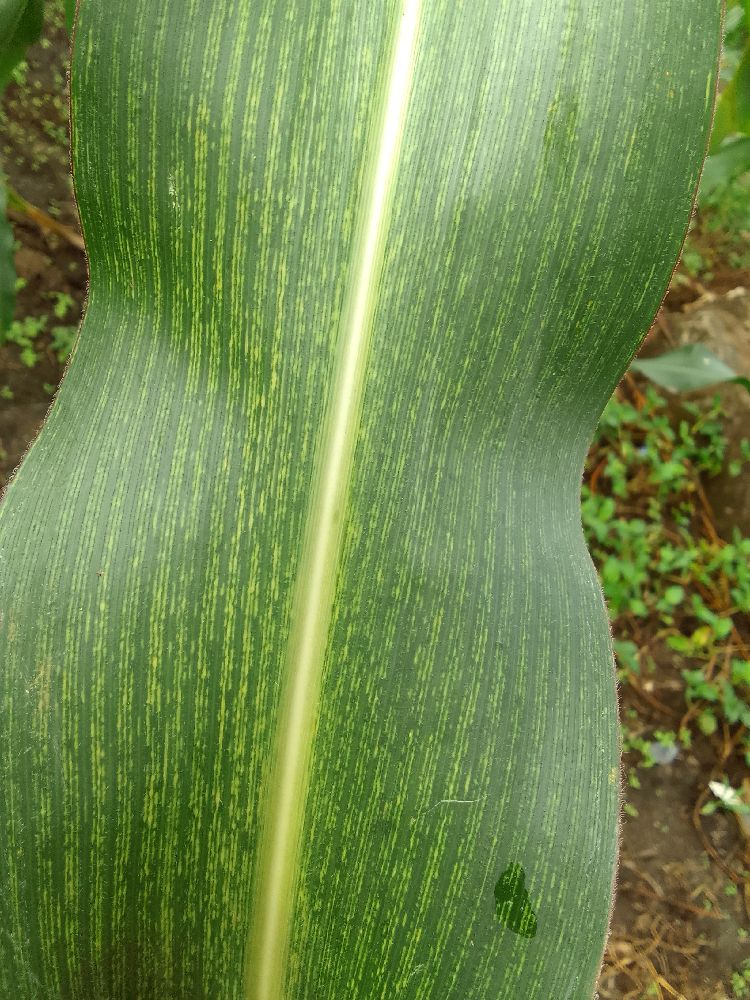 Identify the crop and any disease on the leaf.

maize, maize streak virus
